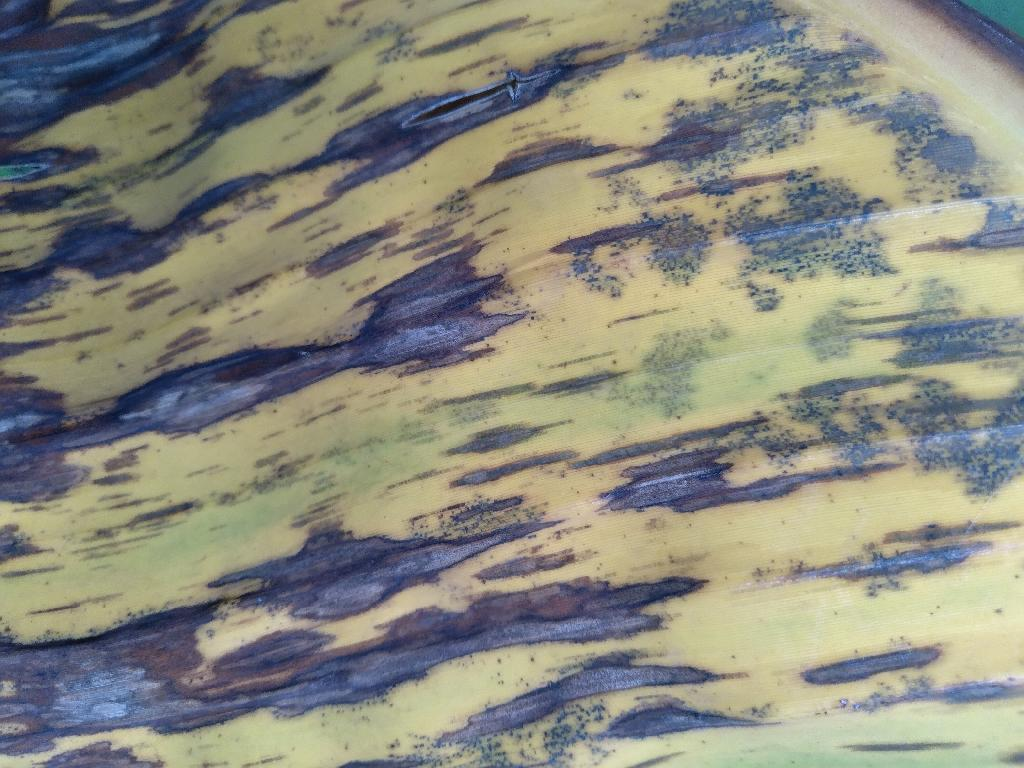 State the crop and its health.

banana, black sigatoka
